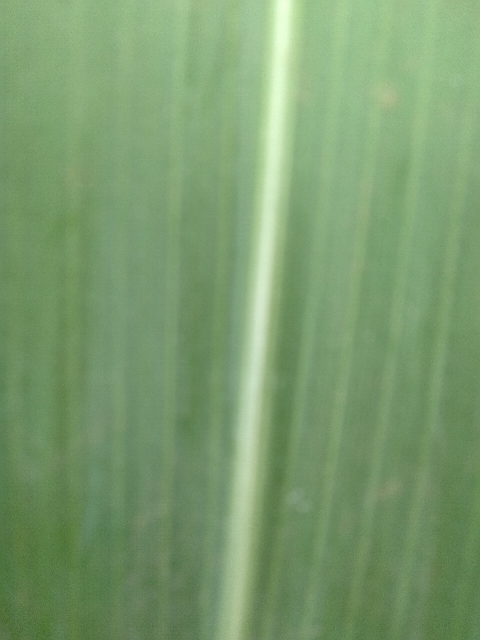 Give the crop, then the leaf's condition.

maize, healthy
